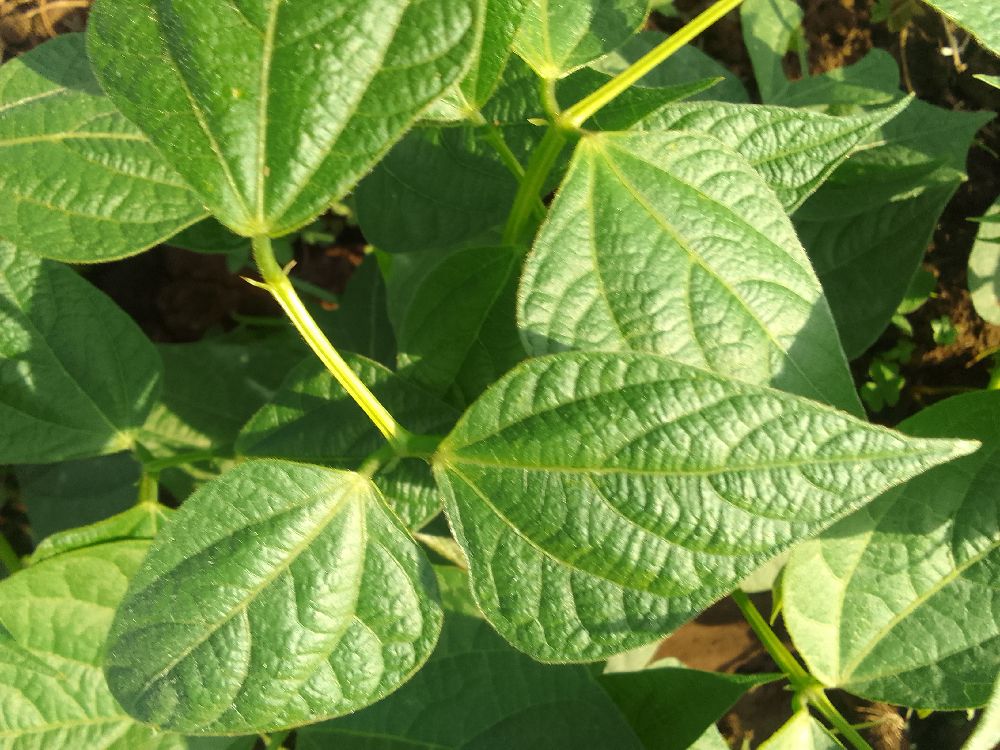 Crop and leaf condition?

common bean, healthy
